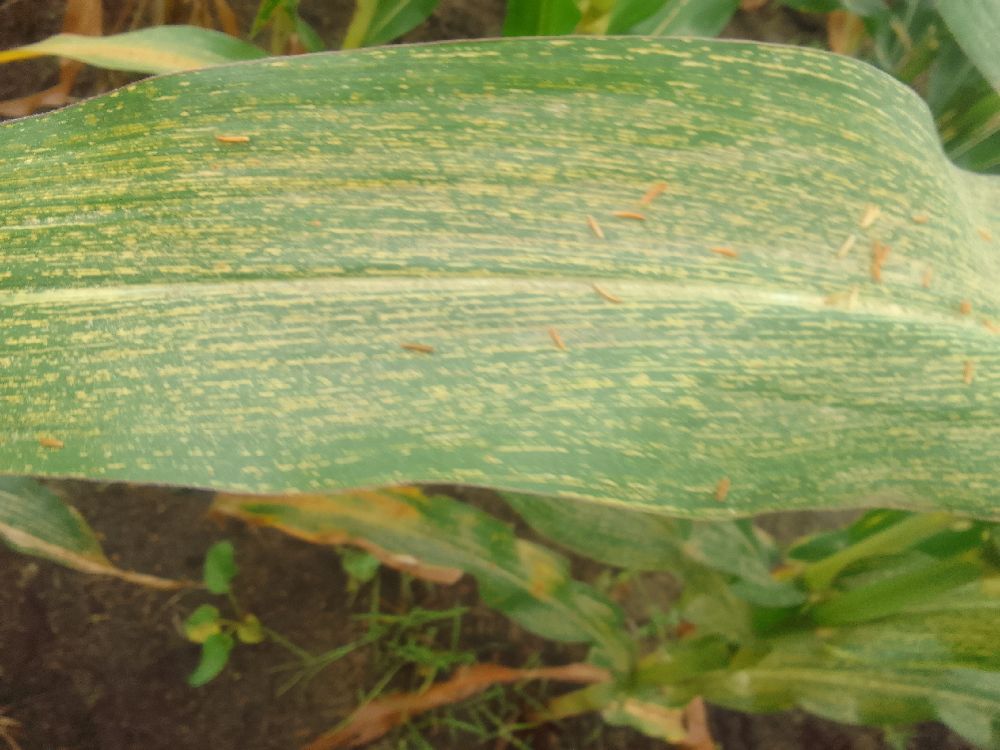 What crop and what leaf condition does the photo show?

maize, maize streak virus
